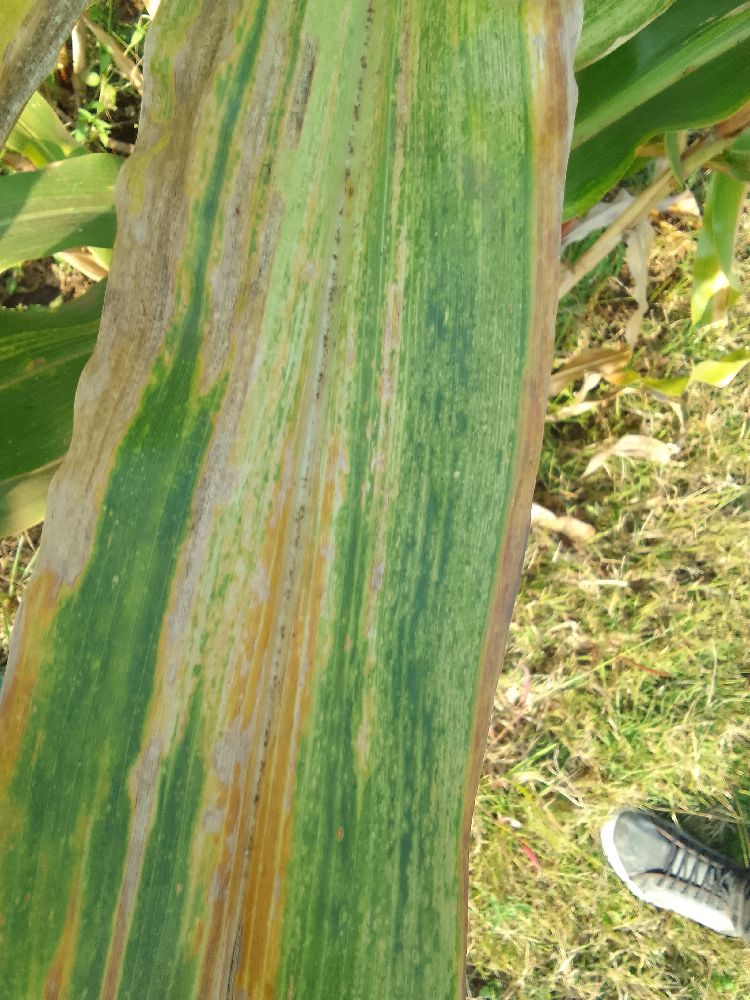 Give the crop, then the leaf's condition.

maize, maize lethal necrosis
